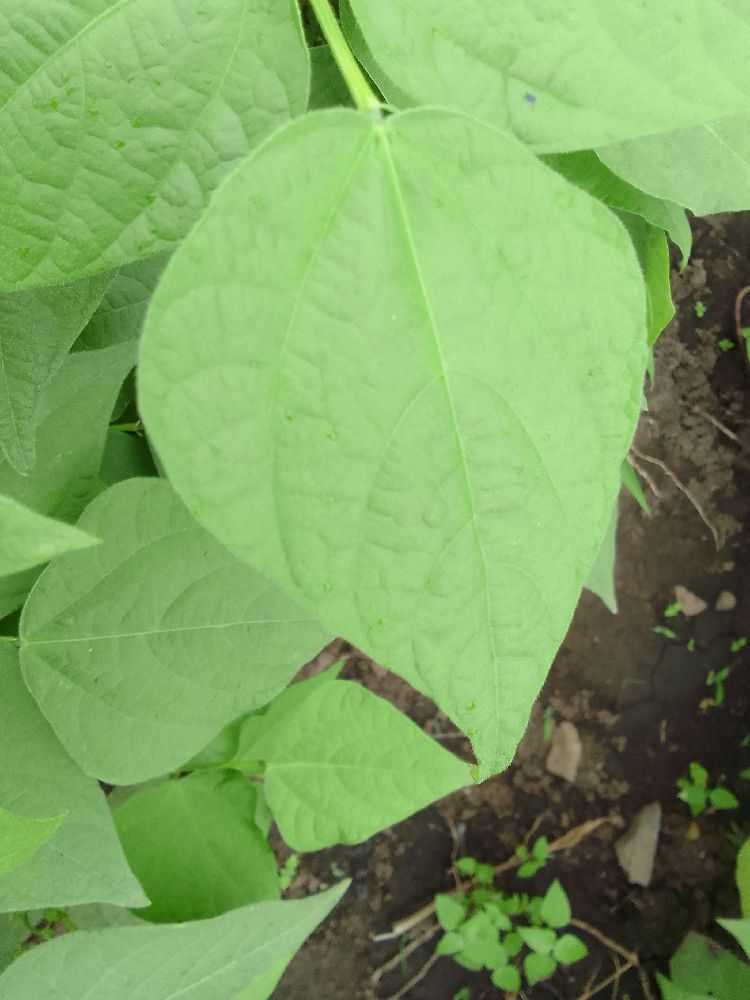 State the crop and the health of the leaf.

common bean, healthy
